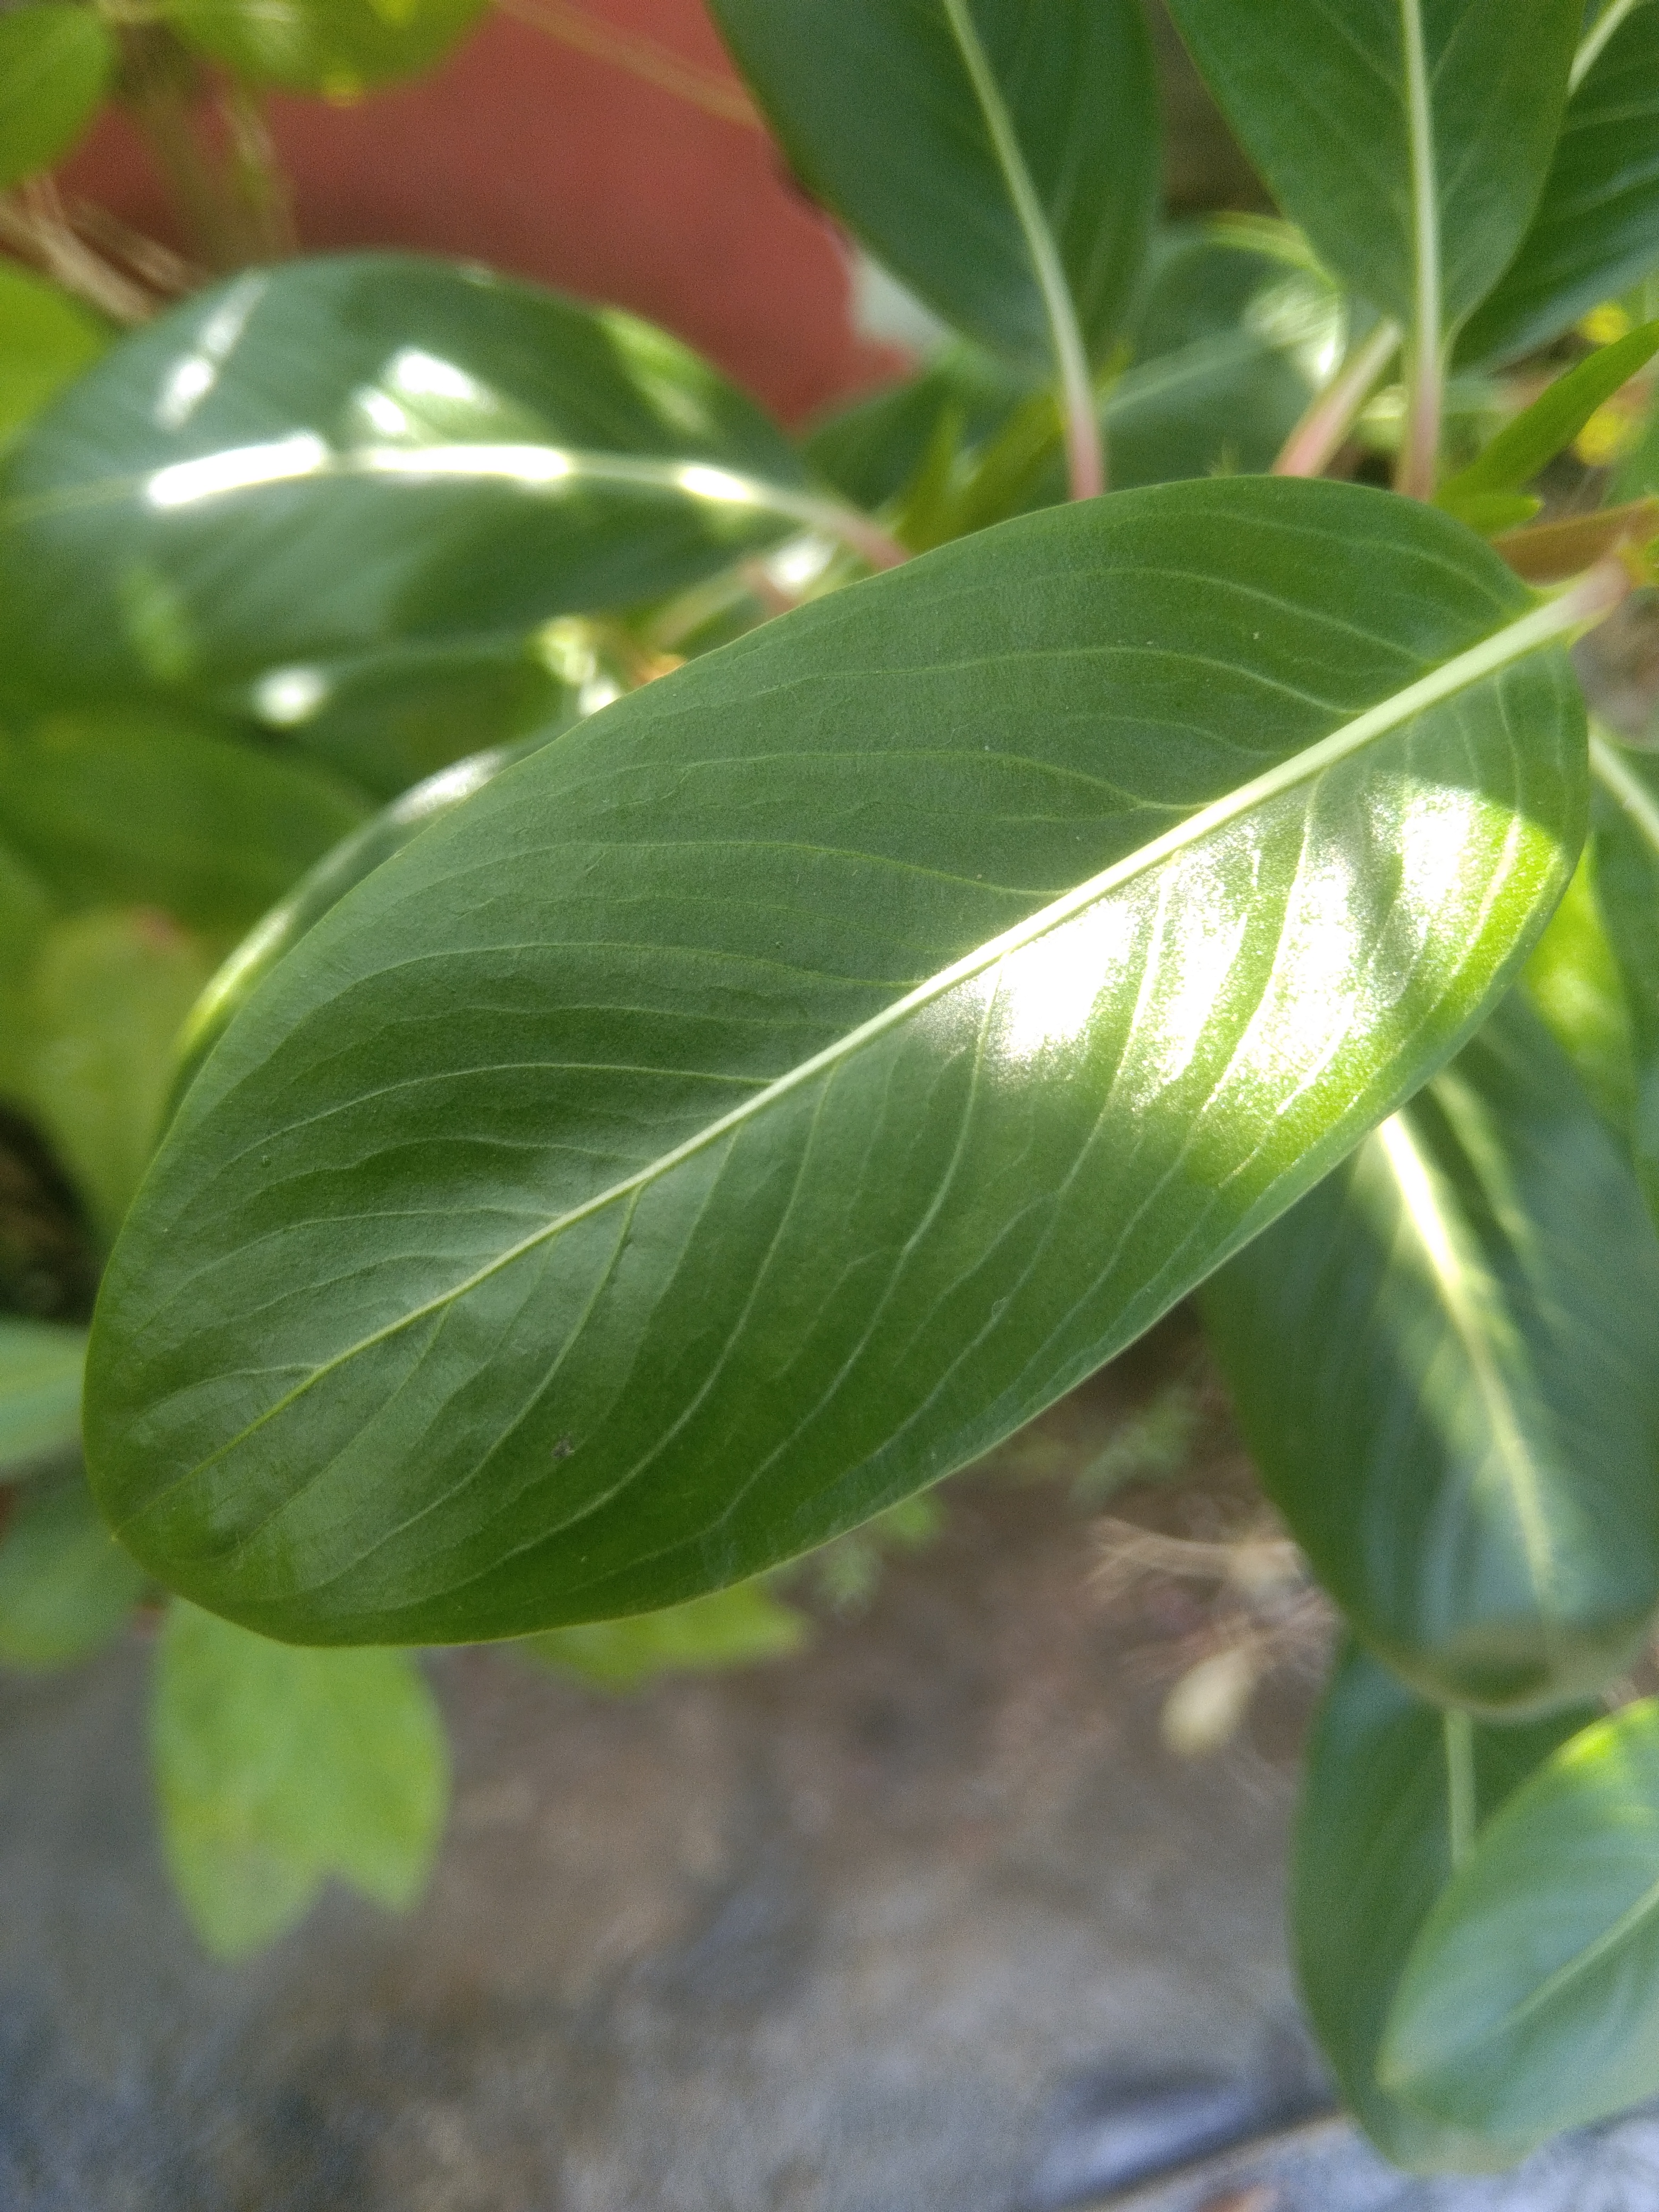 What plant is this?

rose periwinkle
